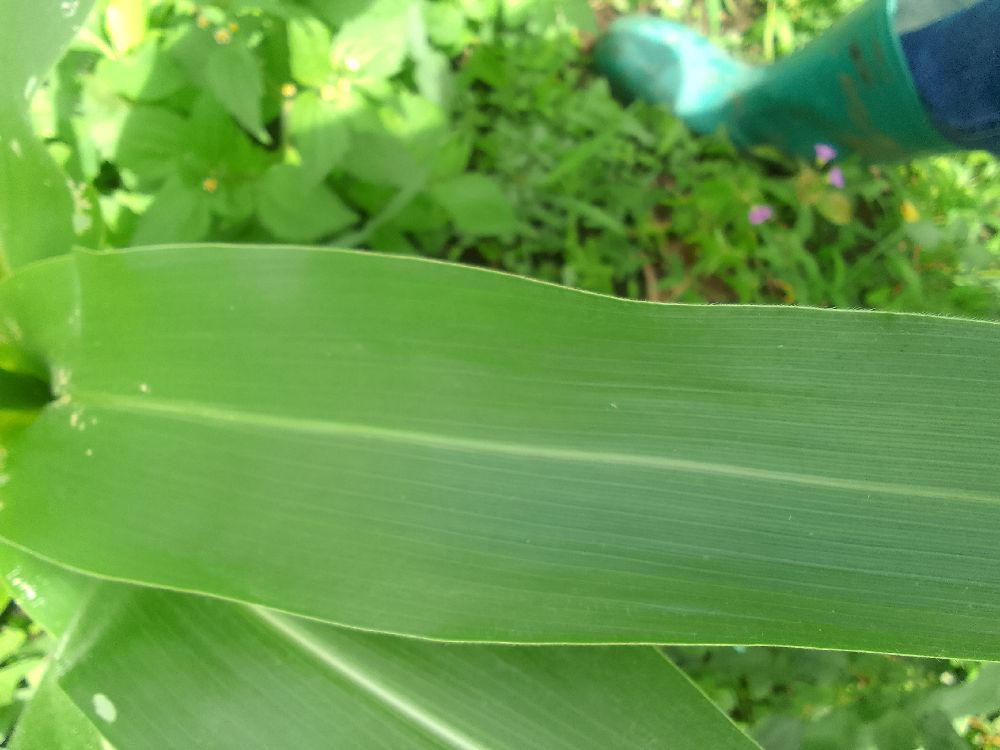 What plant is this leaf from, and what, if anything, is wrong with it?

maize, healthy
